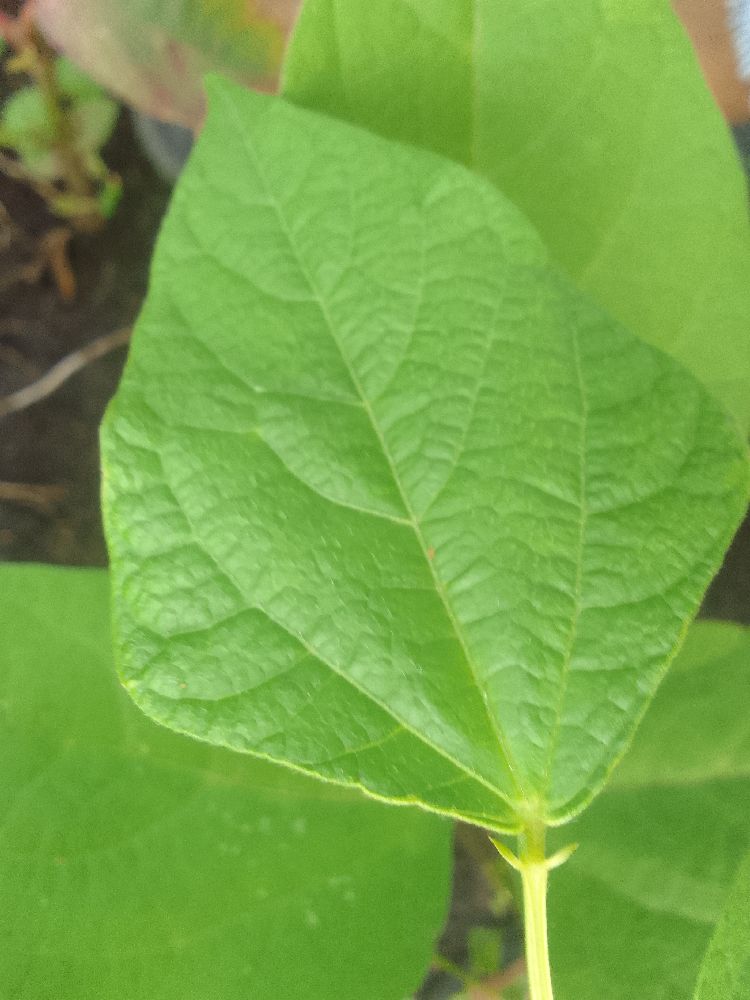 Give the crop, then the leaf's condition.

common bean, healthy
